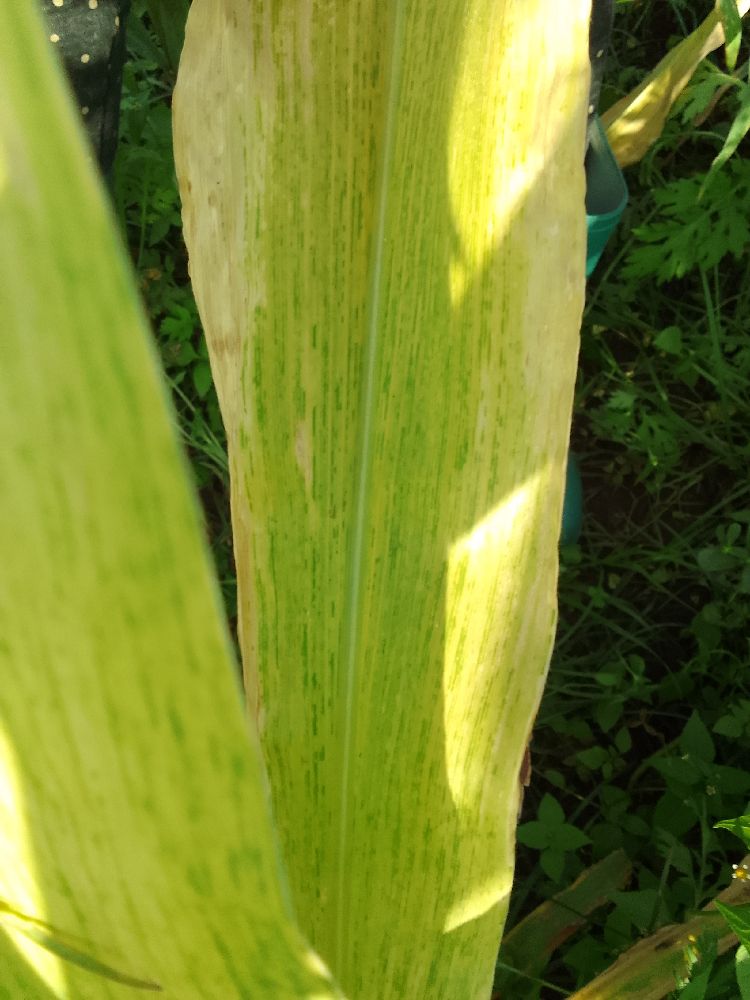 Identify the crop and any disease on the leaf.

maize, maize lethal necrosis
